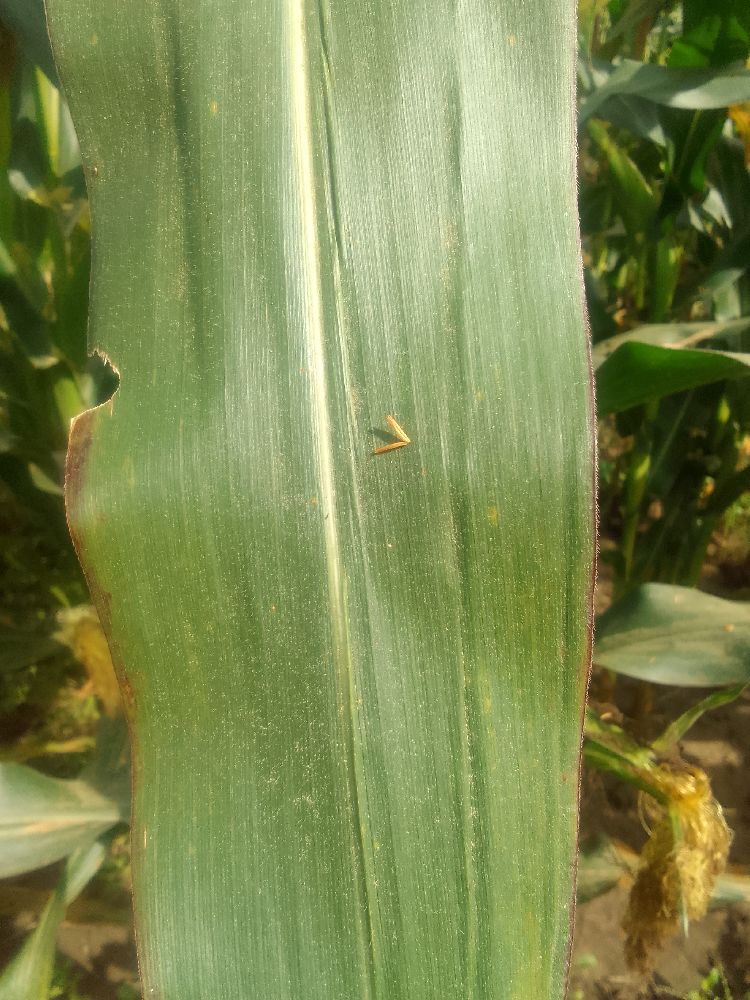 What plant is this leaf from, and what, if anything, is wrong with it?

maize, healthy
